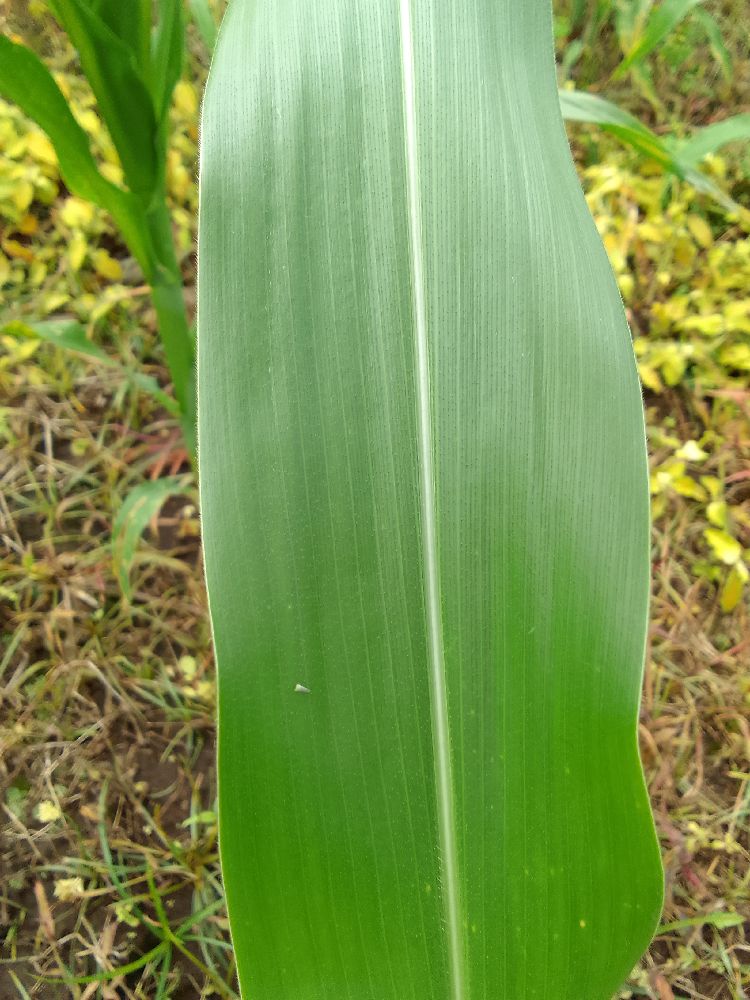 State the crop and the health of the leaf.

maize, healthy
